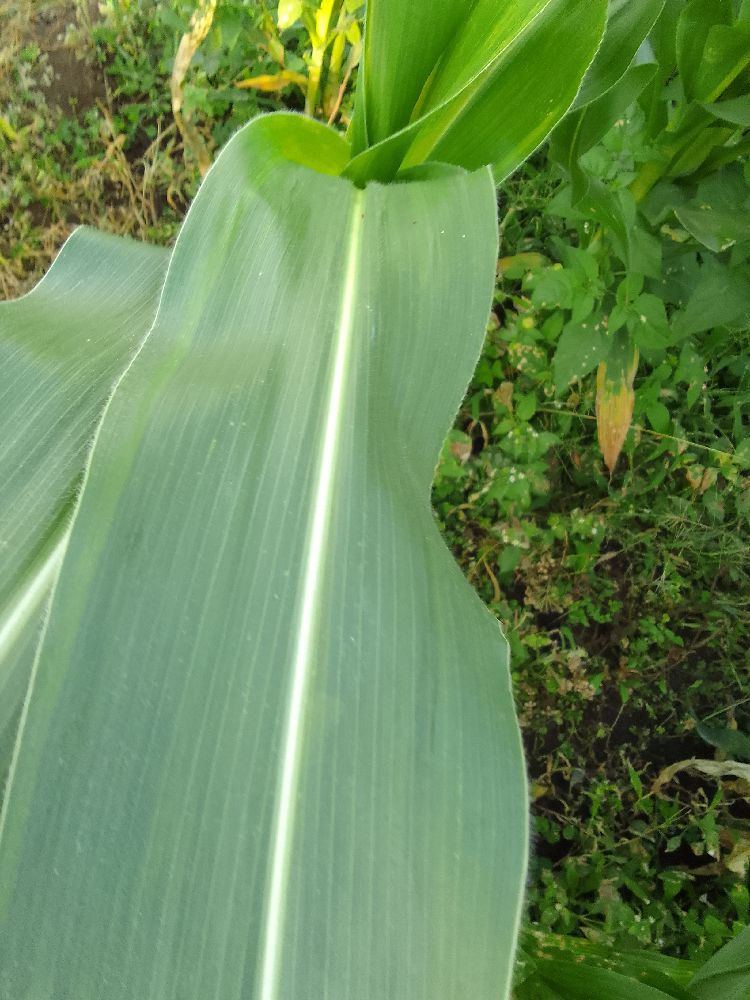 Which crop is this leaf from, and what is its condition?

maize, healthy
